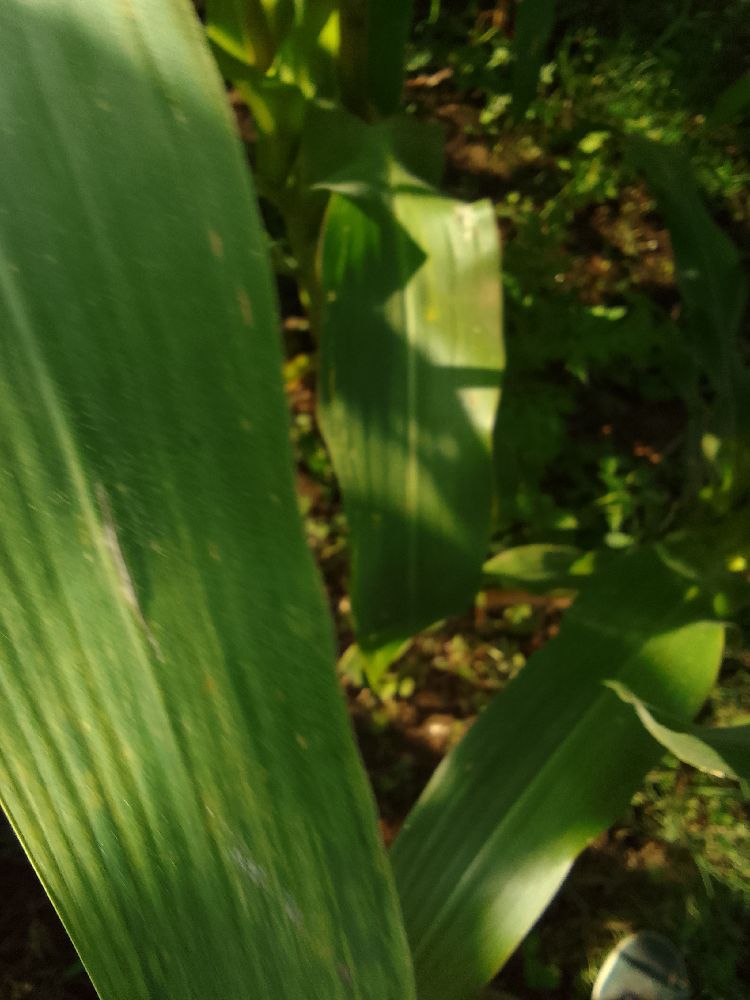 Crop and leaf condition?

maize, maize lethal necrosis
